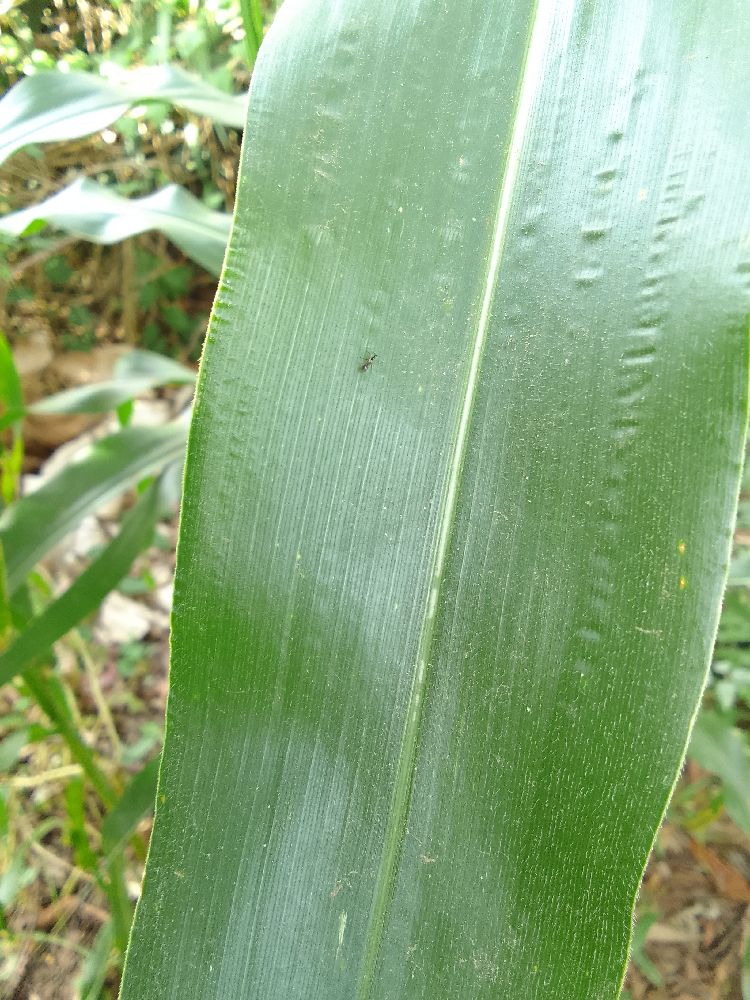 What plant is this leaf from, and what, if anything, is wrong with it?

maize, healthy
